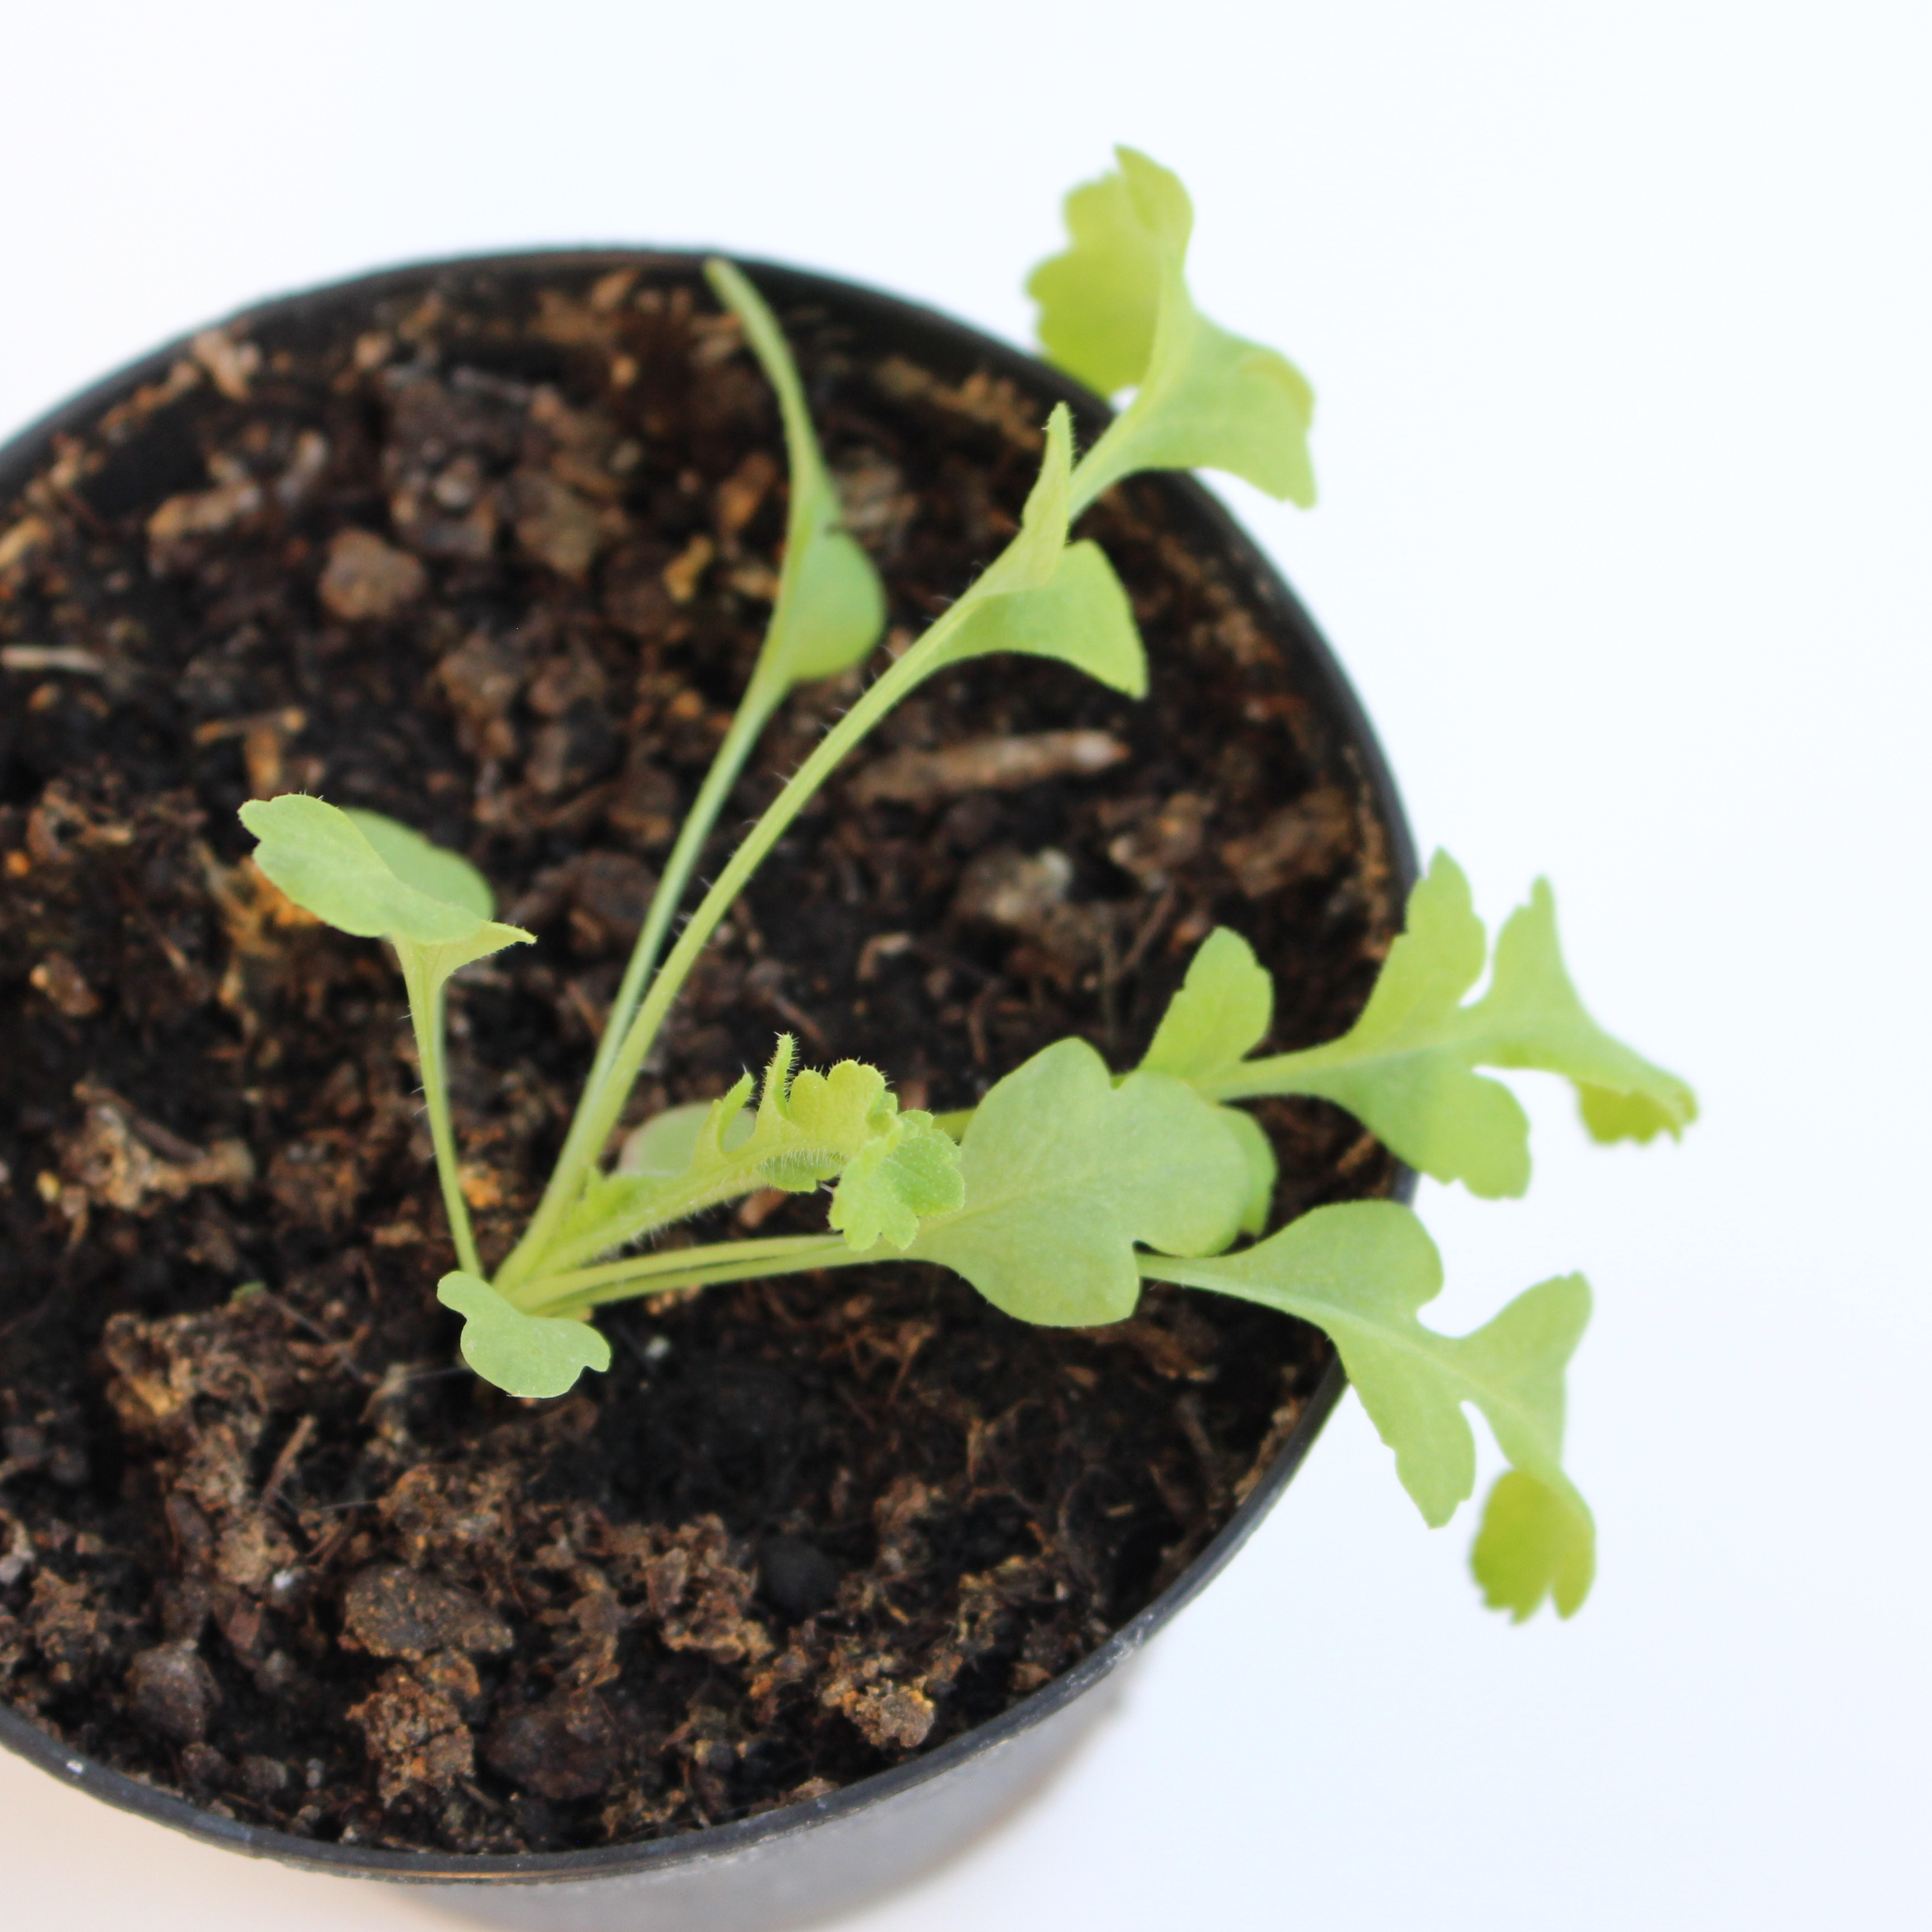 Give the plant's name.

Papaver rhoeas
